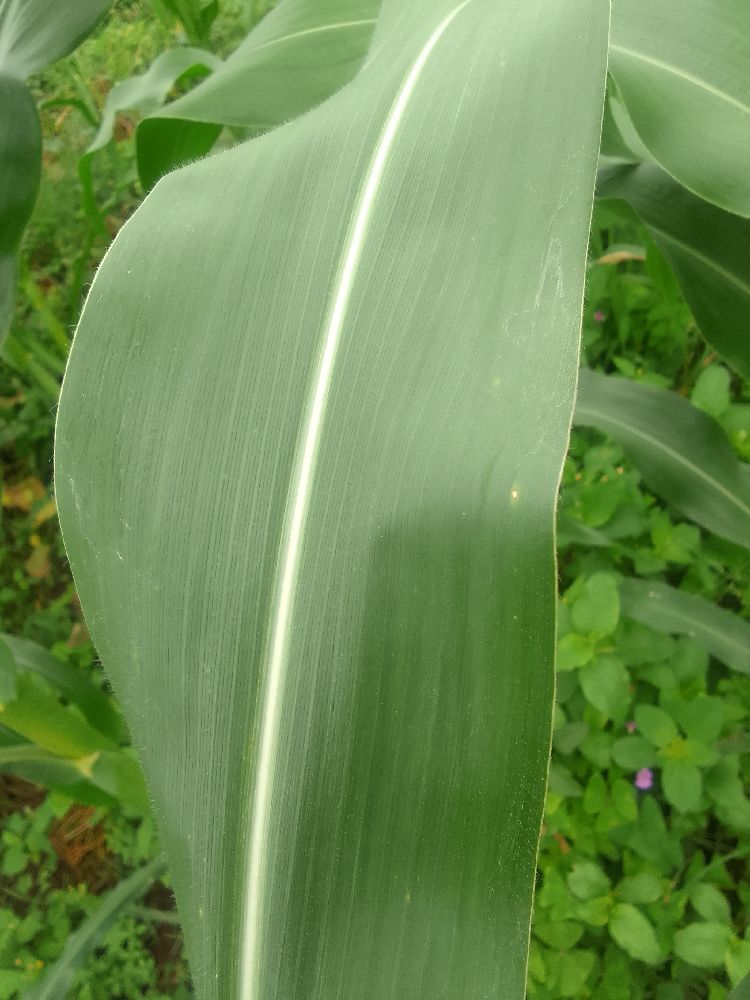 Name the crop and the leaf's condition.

maize, healthy
